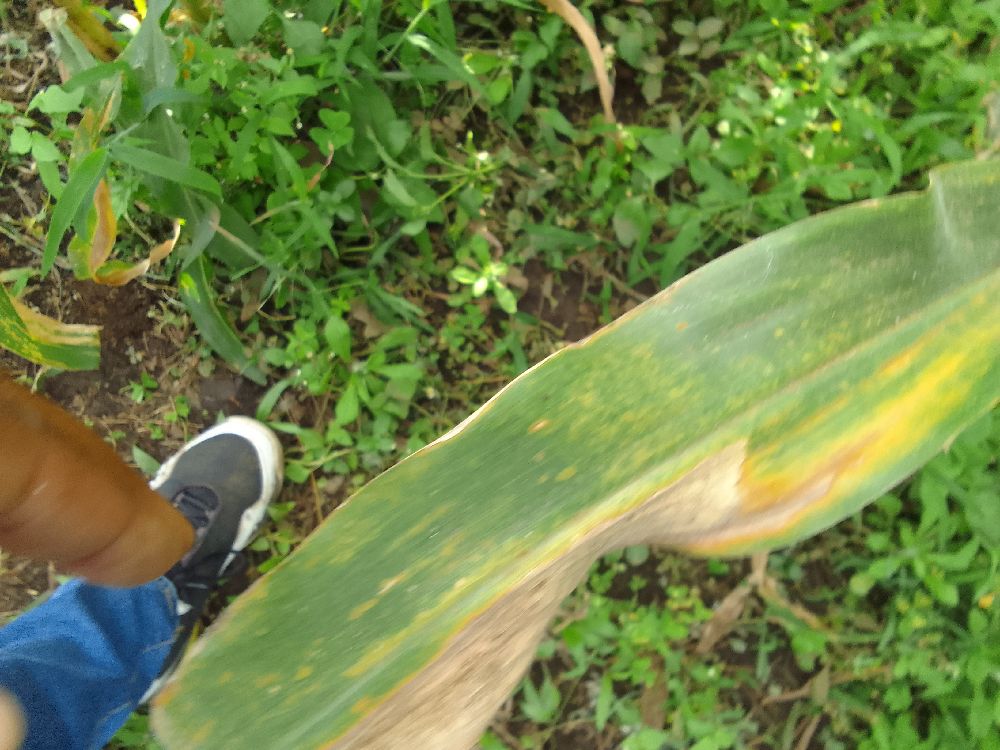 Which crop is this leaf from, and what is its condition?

maize, maize lethal necrosis
